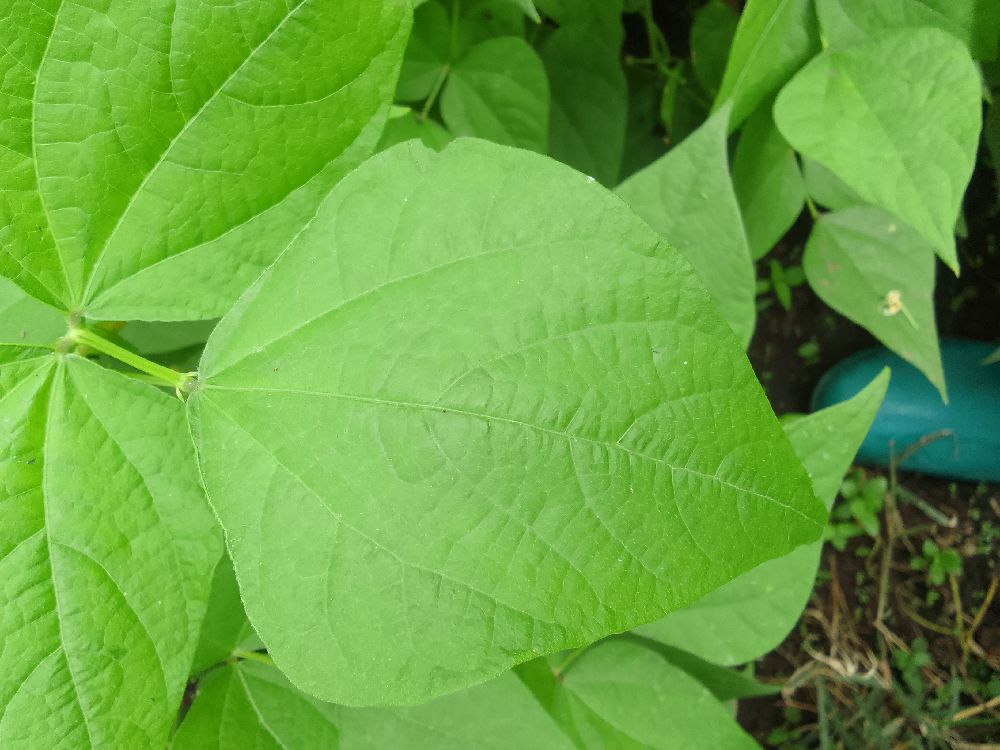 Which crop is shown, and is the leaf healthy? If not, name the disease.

common bean, healthy
